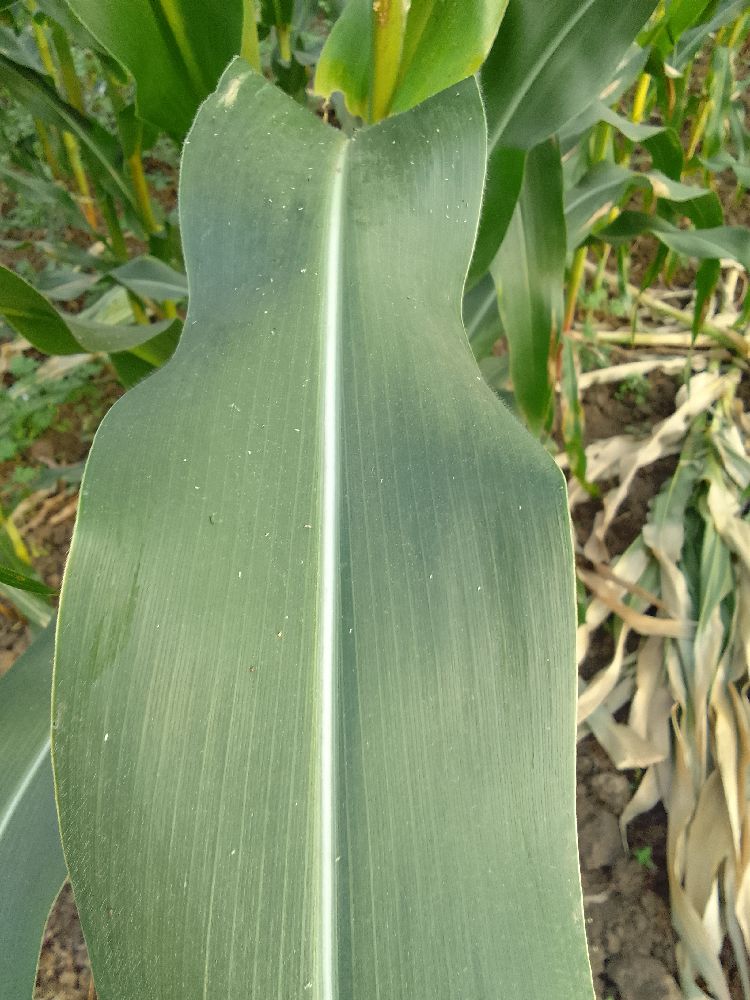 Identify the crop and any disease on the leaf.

maize, healthy
